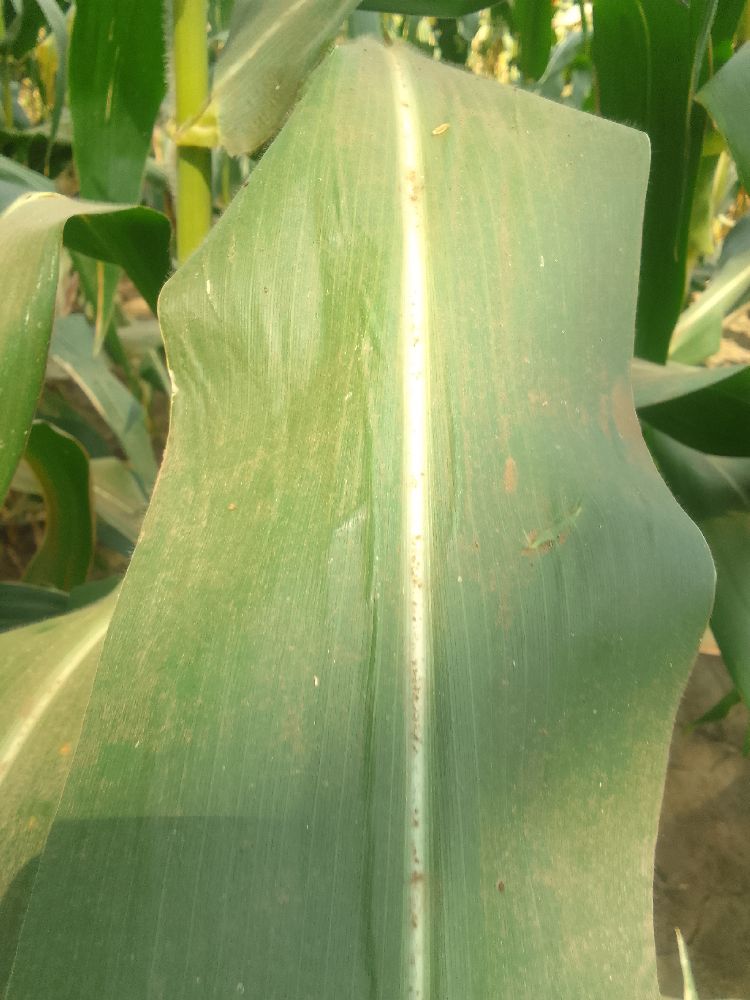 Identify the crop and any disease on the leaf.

maize, healthy
